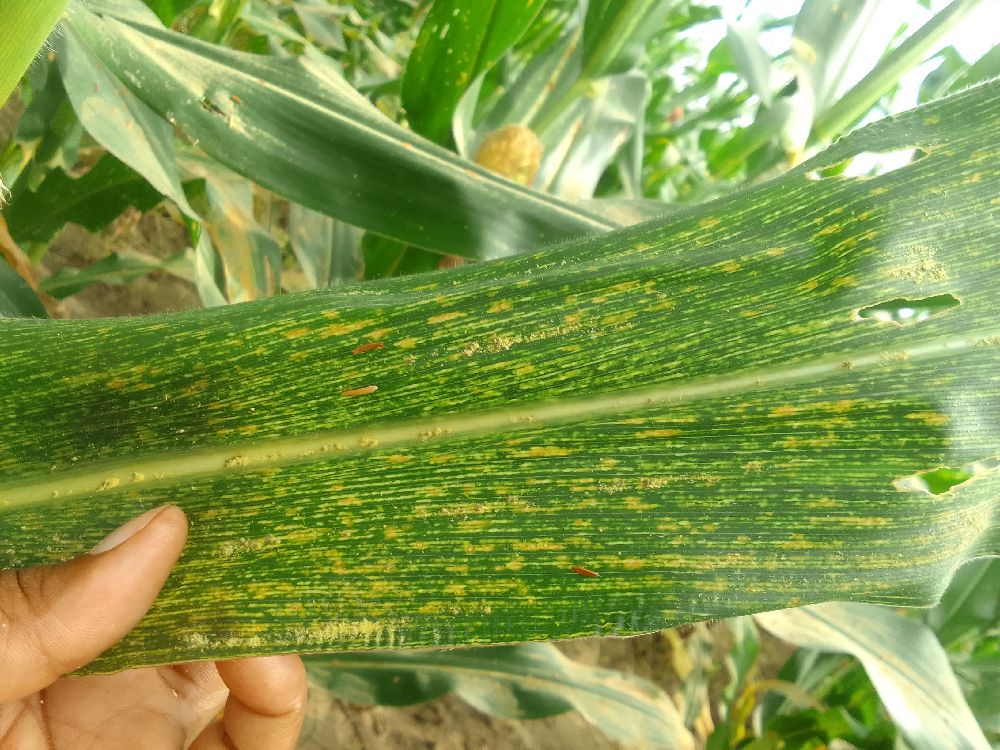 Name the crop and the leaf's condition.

maize, maize streak virus
